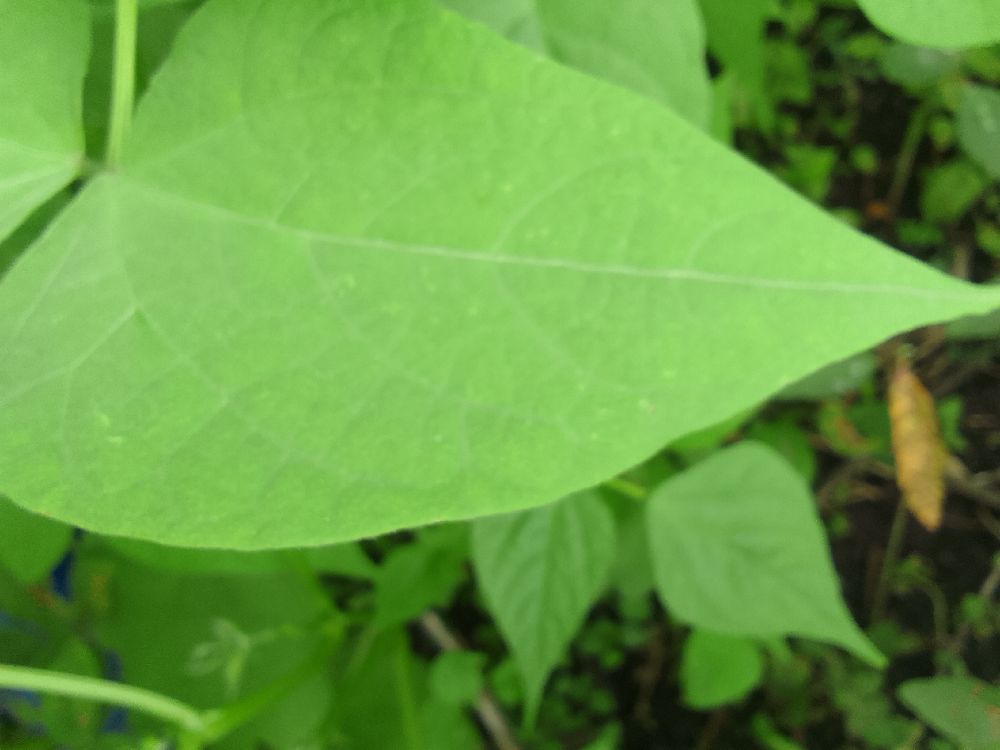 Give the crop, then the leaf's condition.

common bean, healthy
